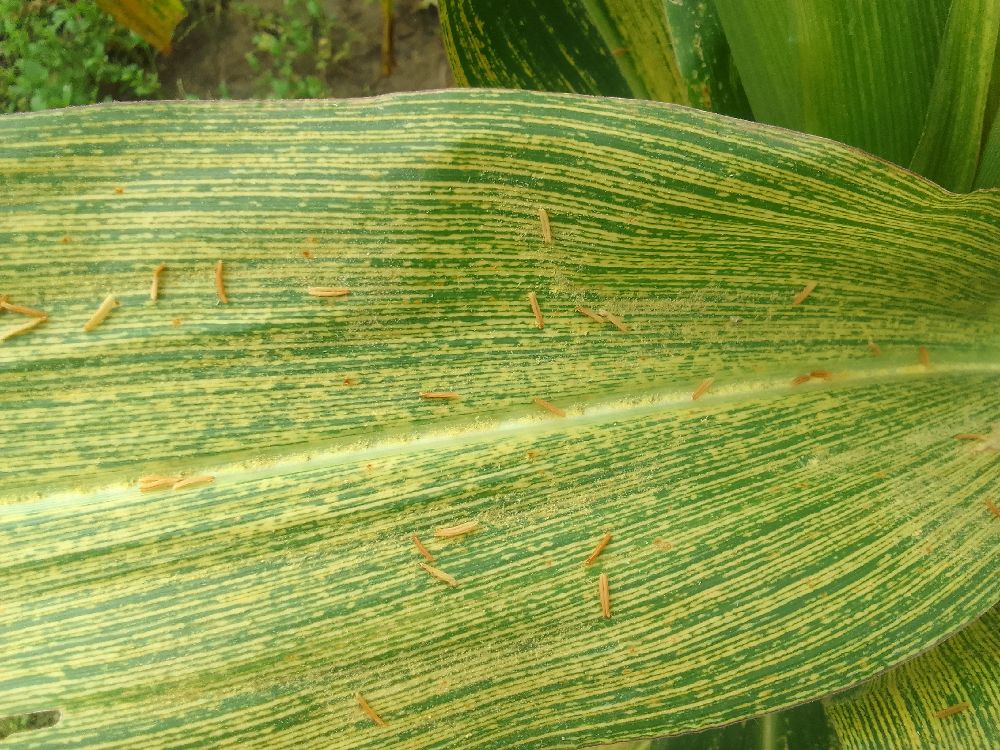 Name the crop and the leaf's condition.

maize, maize streak virus
